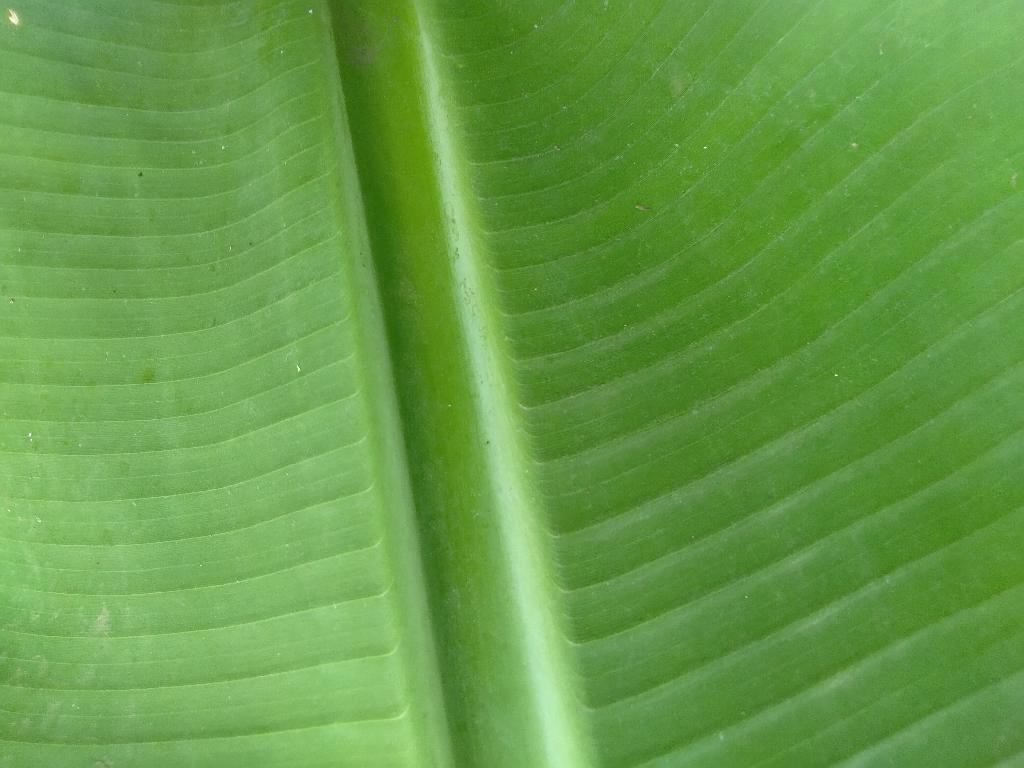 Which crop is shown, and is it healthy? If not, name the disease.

banana, healthy
